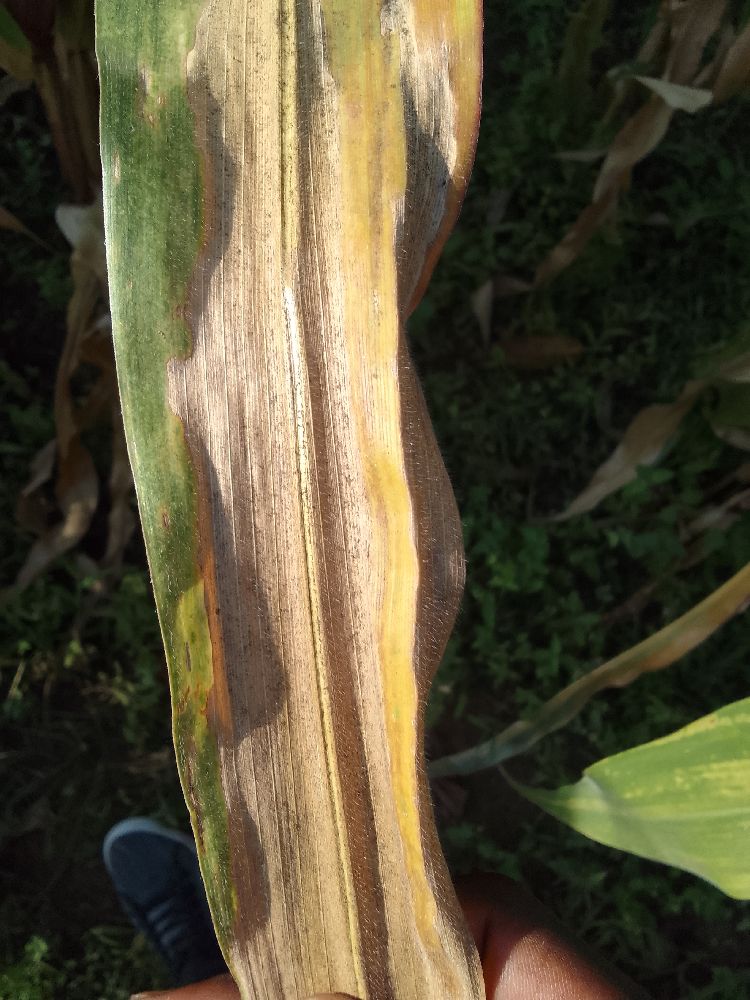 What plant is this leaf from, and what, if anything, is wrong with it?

maize, maize lethal necrosis
